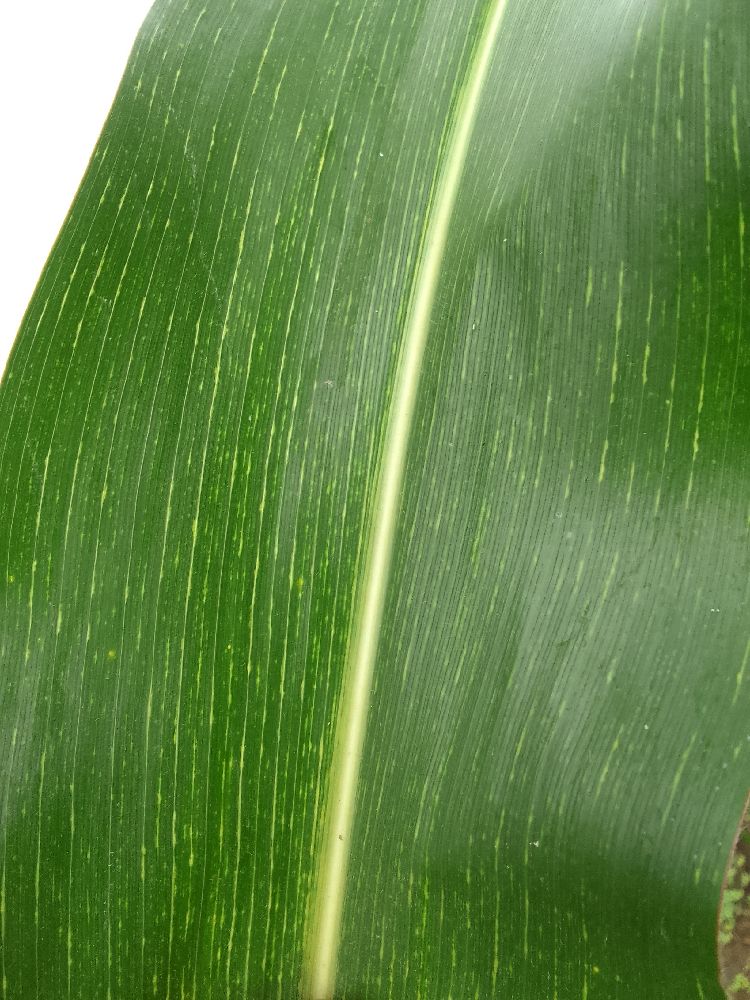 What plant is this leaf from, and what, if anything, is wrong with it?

maize, maize streak virus
